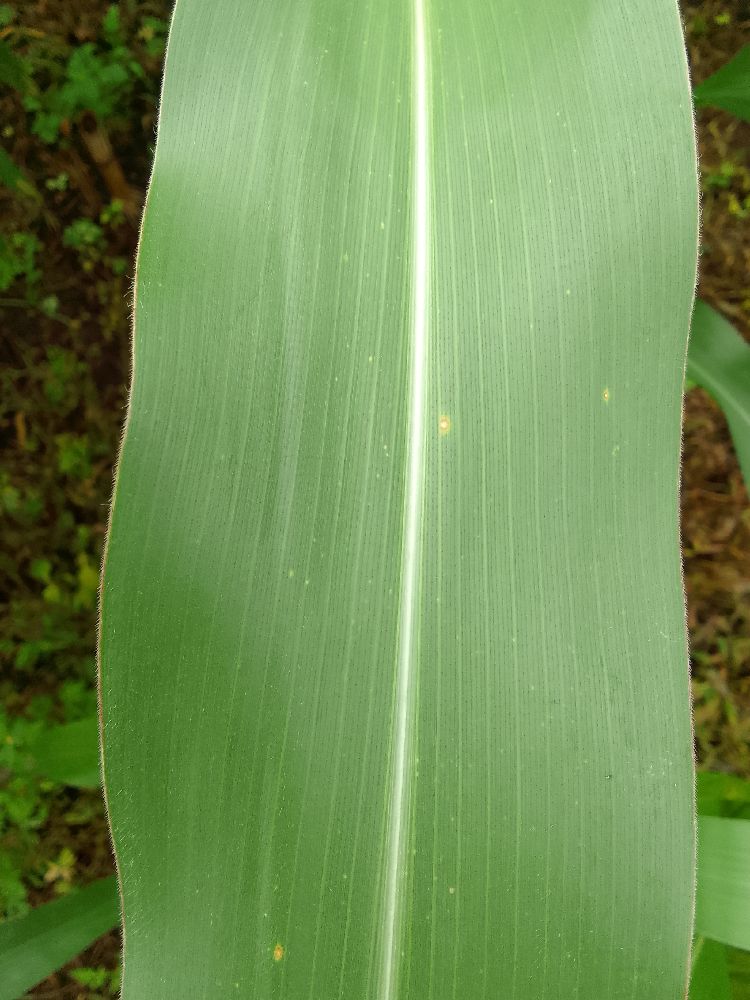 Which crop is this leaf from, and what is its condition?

maize, healthy
